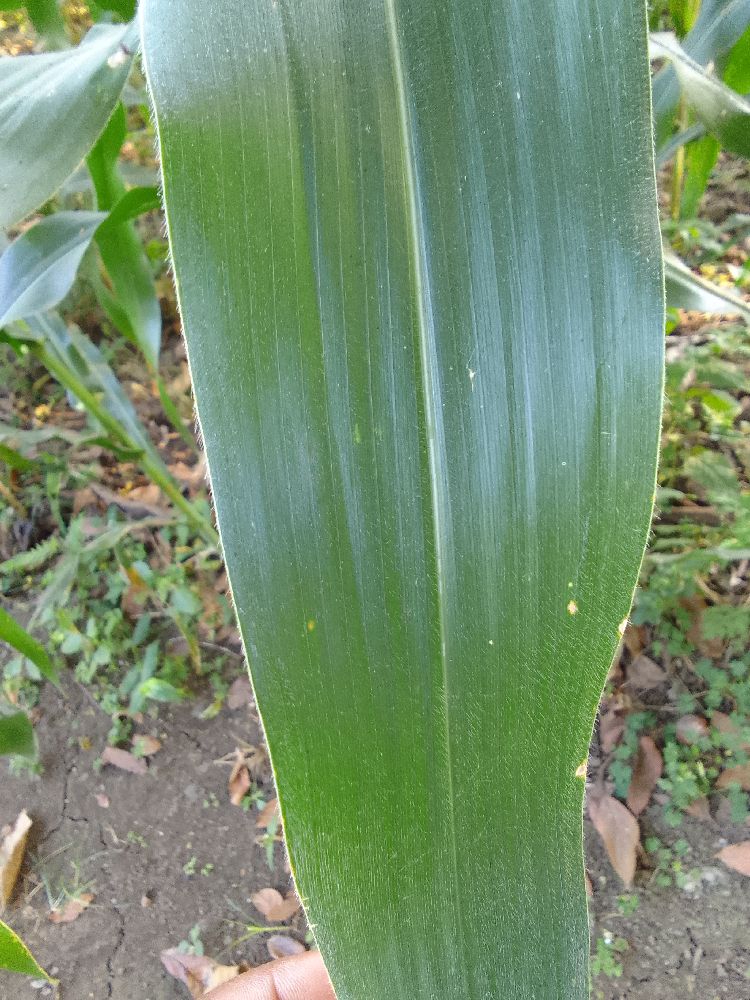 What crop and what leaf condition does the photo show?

maize, healthy
